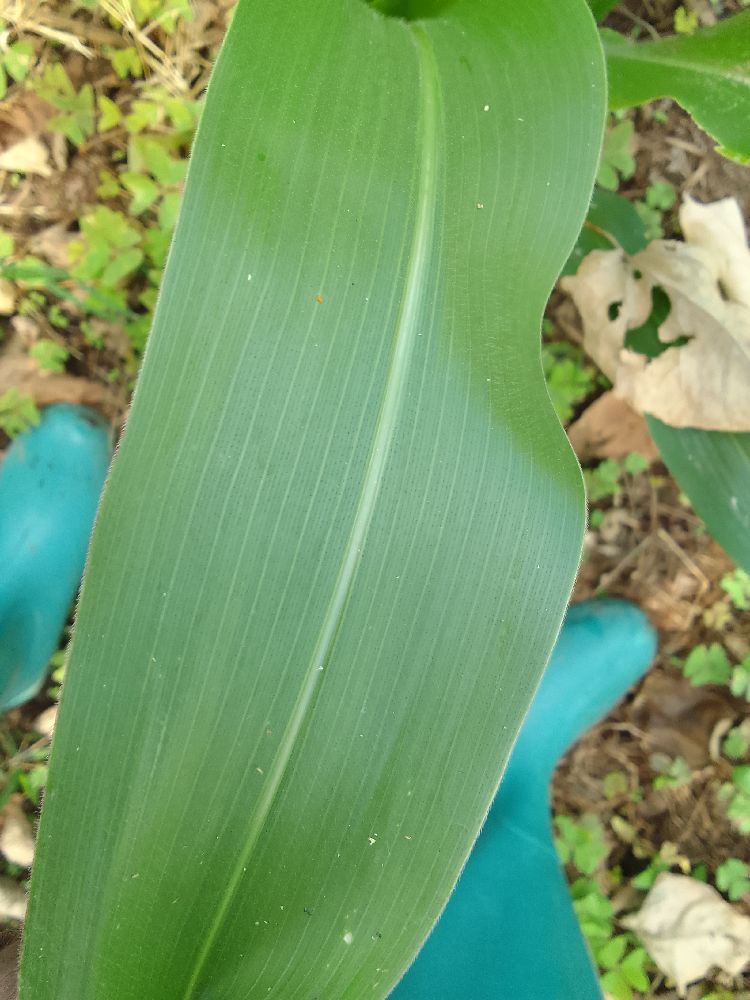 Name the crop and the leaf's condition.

maize, healthy
